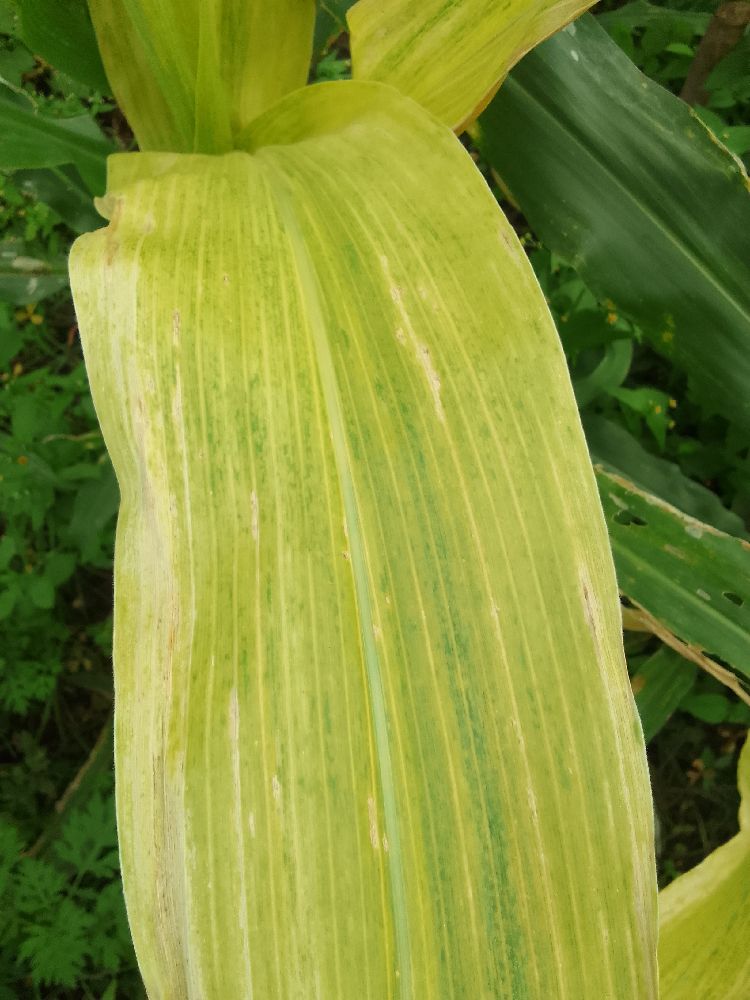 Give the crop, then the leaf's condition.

maize, maize lethal necrosis
